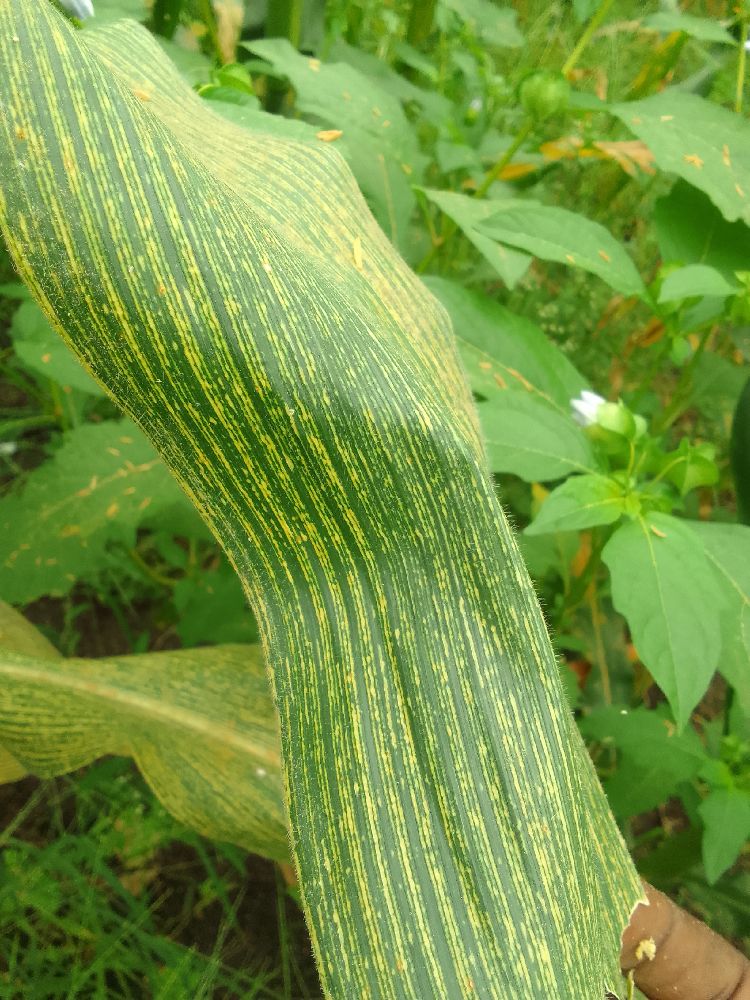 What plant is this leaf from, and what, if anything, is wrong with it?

maize, maize streak virus
